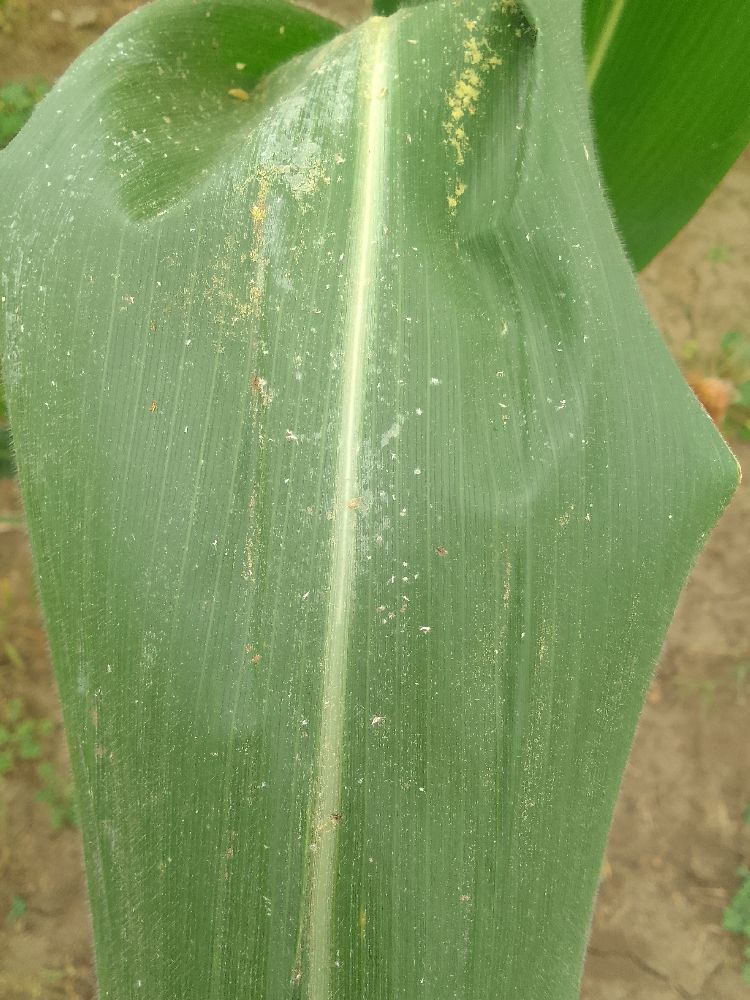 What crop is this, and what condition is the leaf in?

maize, healthy
